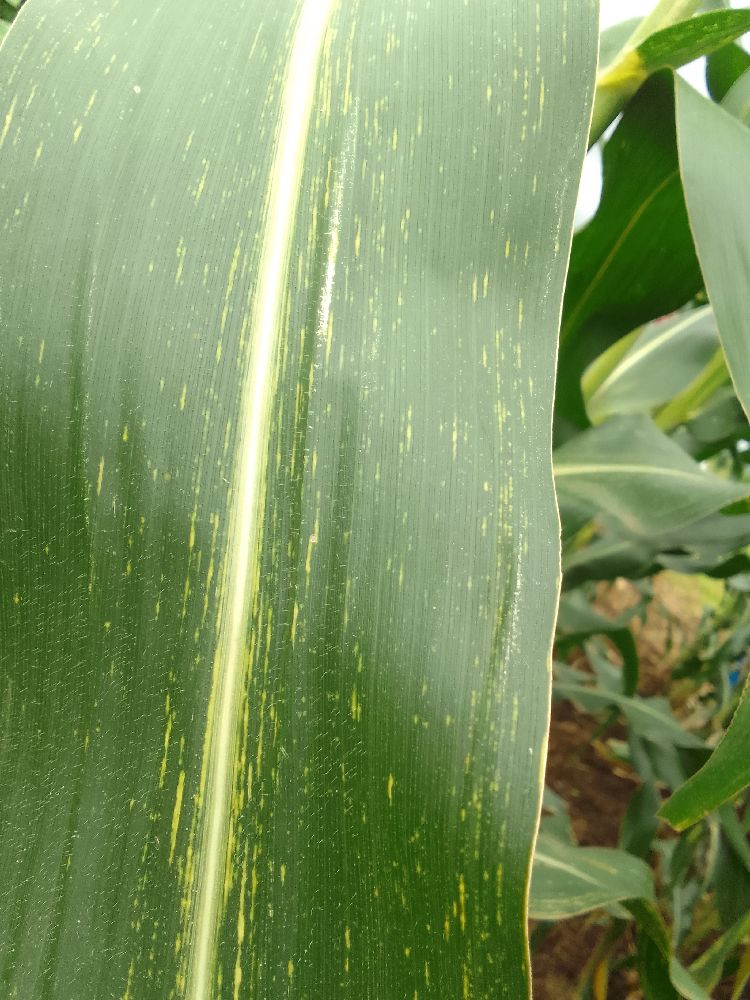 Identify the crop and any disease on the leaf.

maize, maize streak virus
